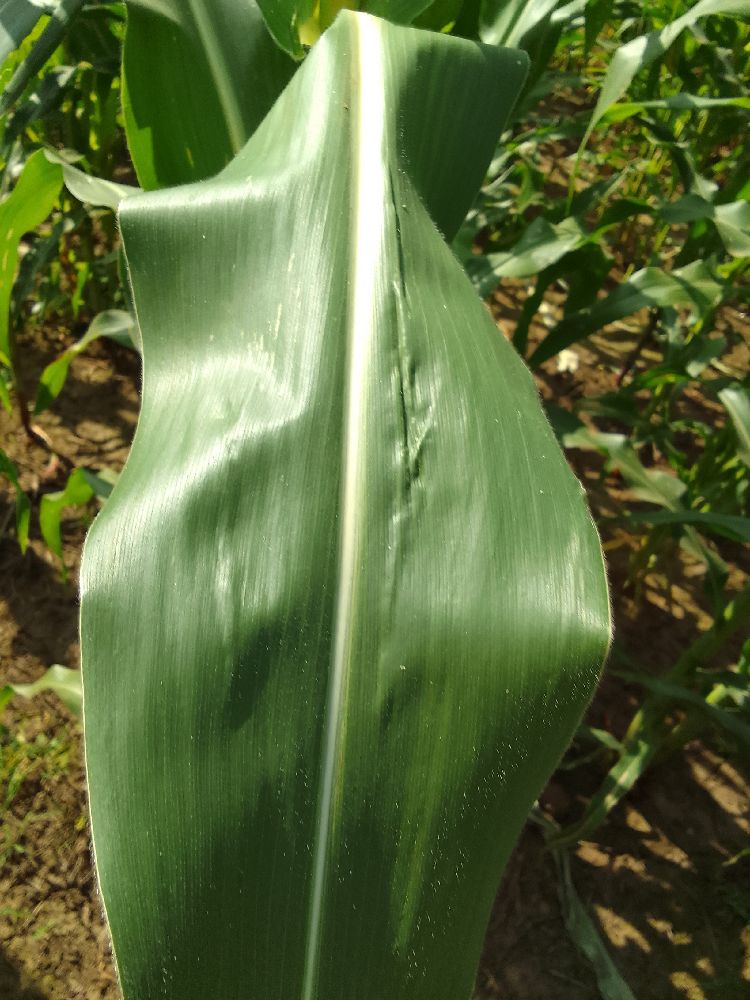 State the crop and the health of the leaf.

maize, healthy
